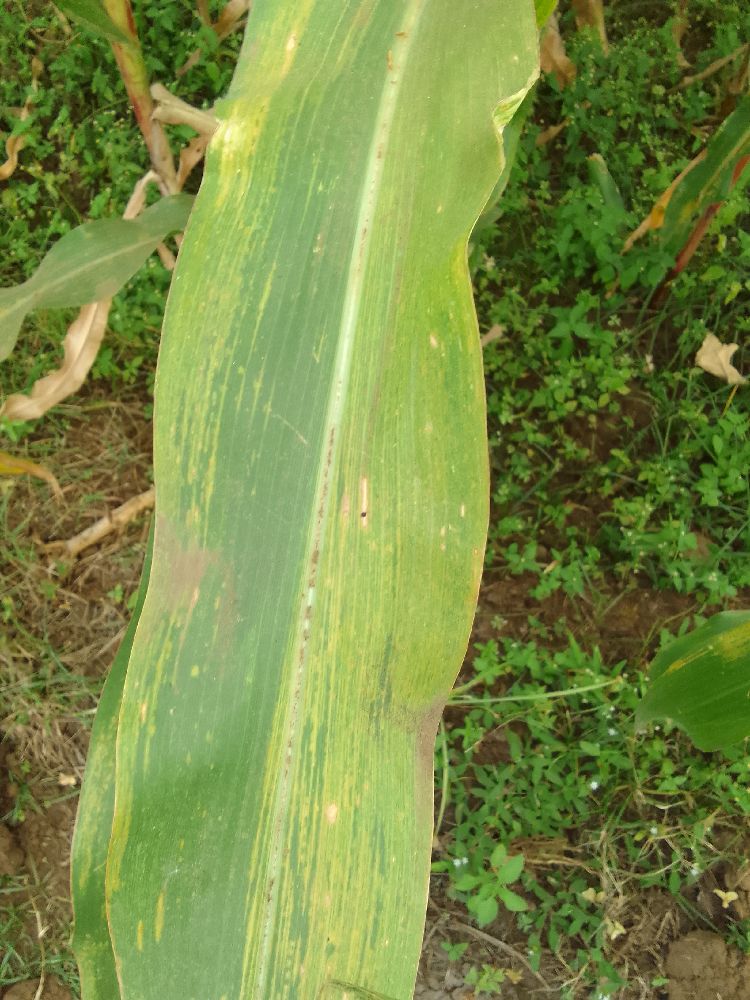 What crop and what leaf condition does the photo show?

maize, maize lethal necrosis
